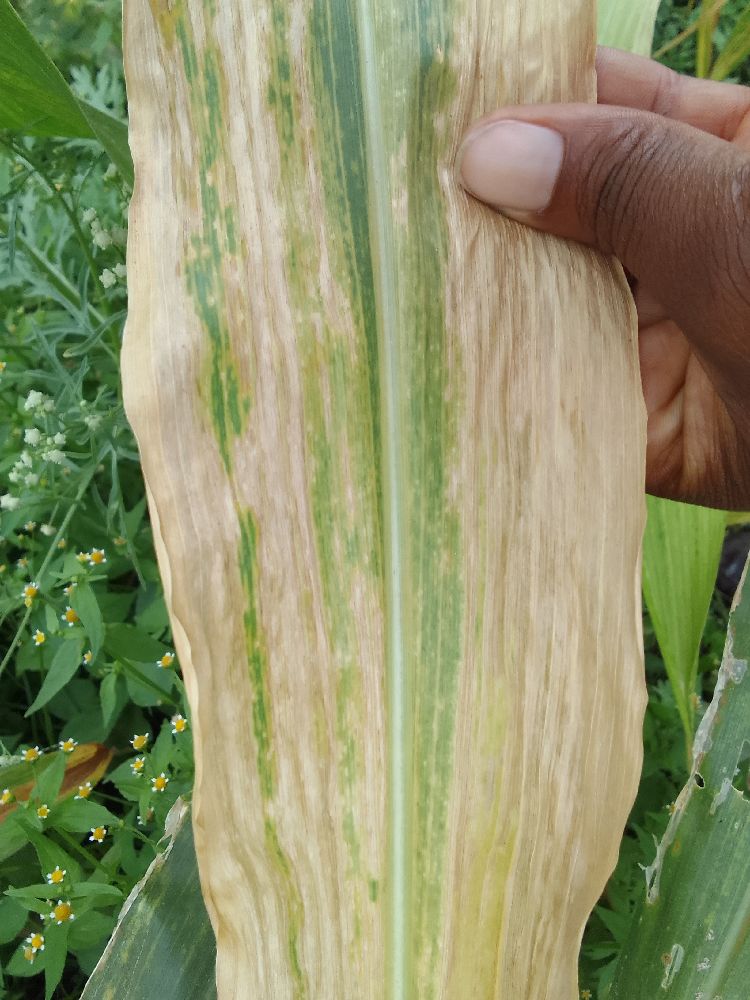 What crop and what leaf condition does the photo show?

maize, maize lethal necrosis
